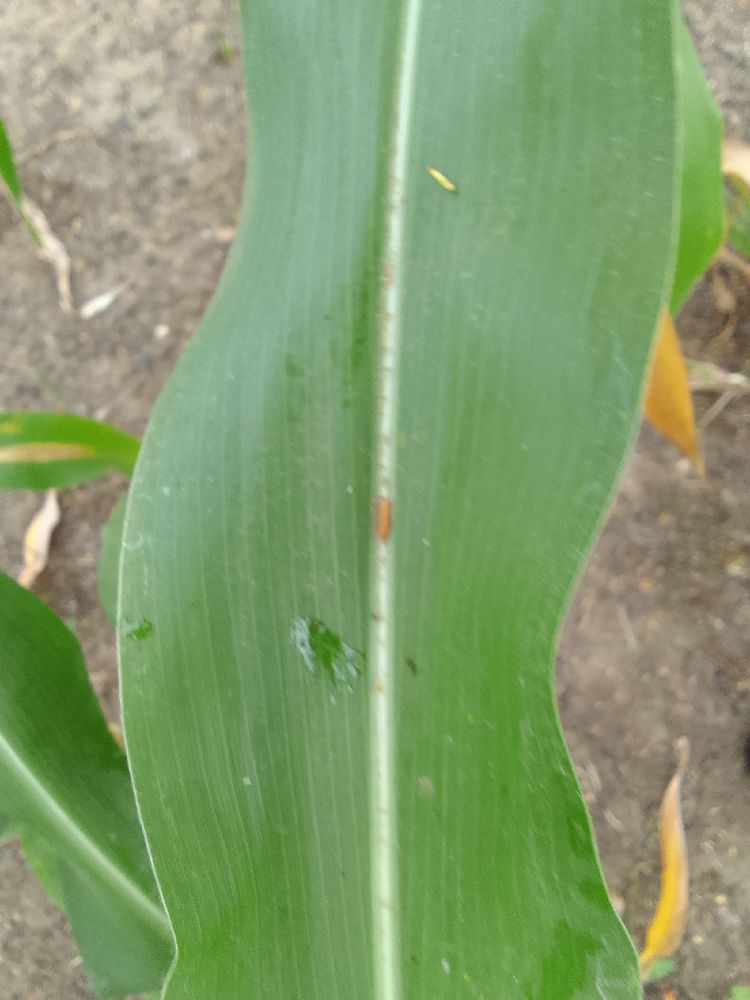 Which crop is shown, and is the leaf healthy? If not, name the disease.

maize, healthy
